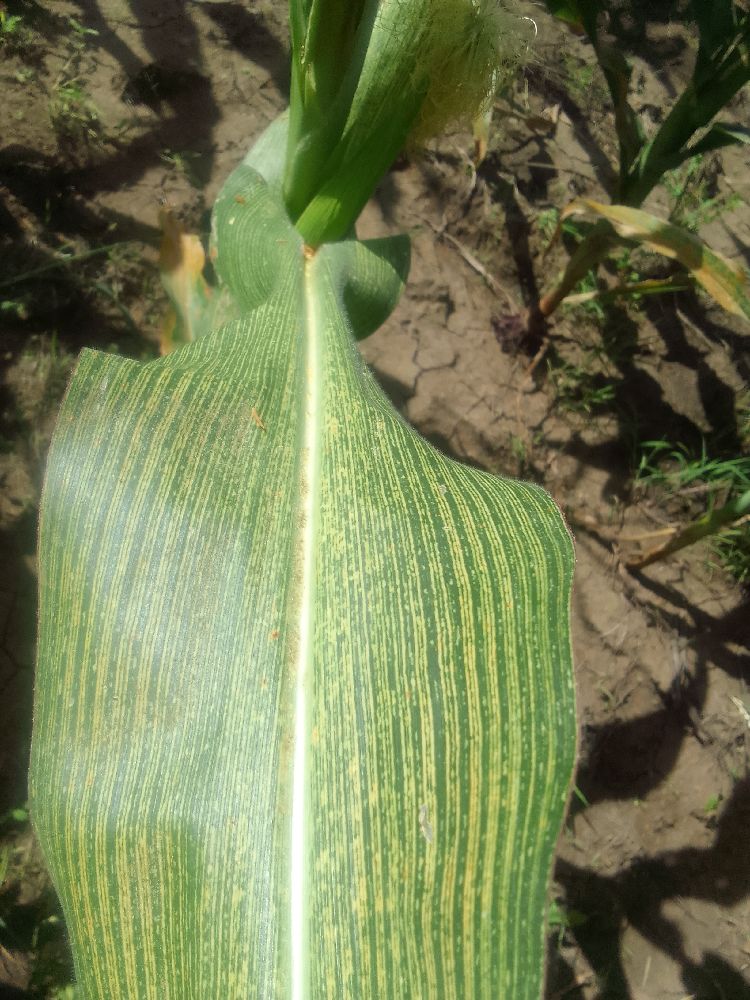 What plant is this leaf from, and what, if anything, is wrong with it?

maize, maize streak virus
